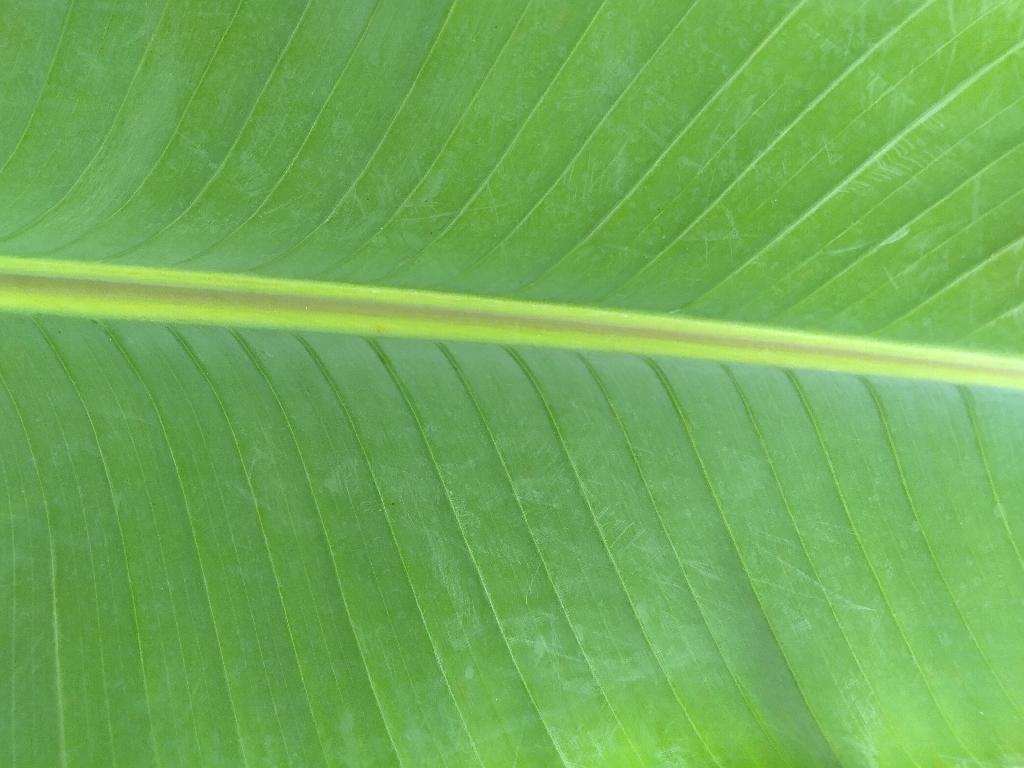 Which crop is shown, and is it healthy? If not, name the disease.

banana, healthy
